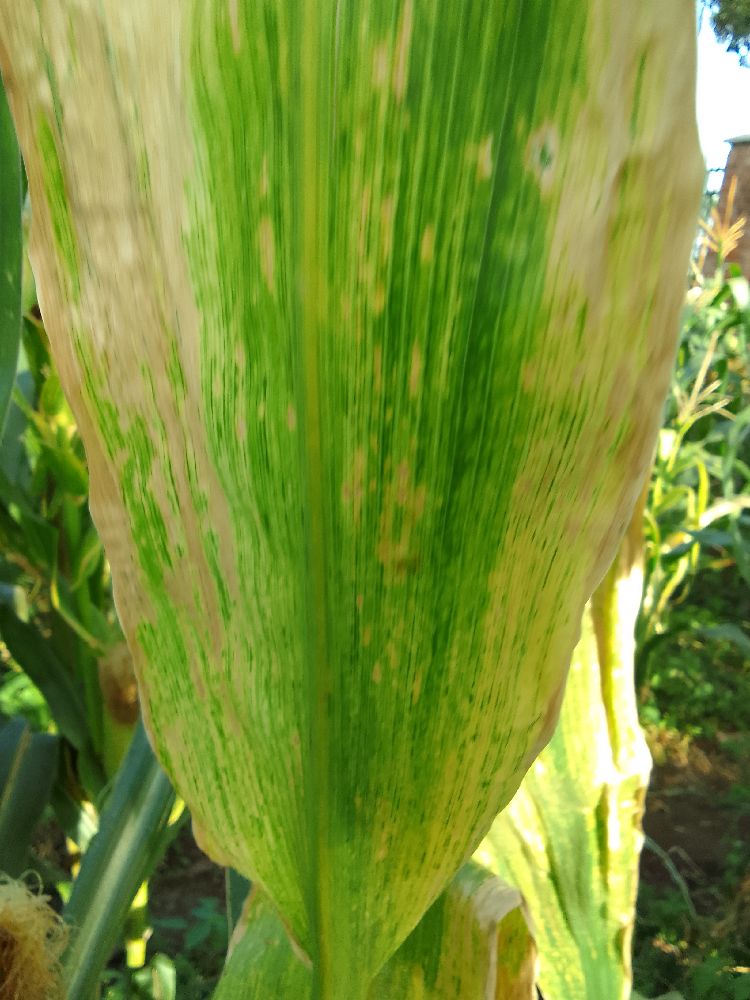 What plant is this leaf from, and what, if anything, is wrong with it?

maize, maize lethal necrosis
